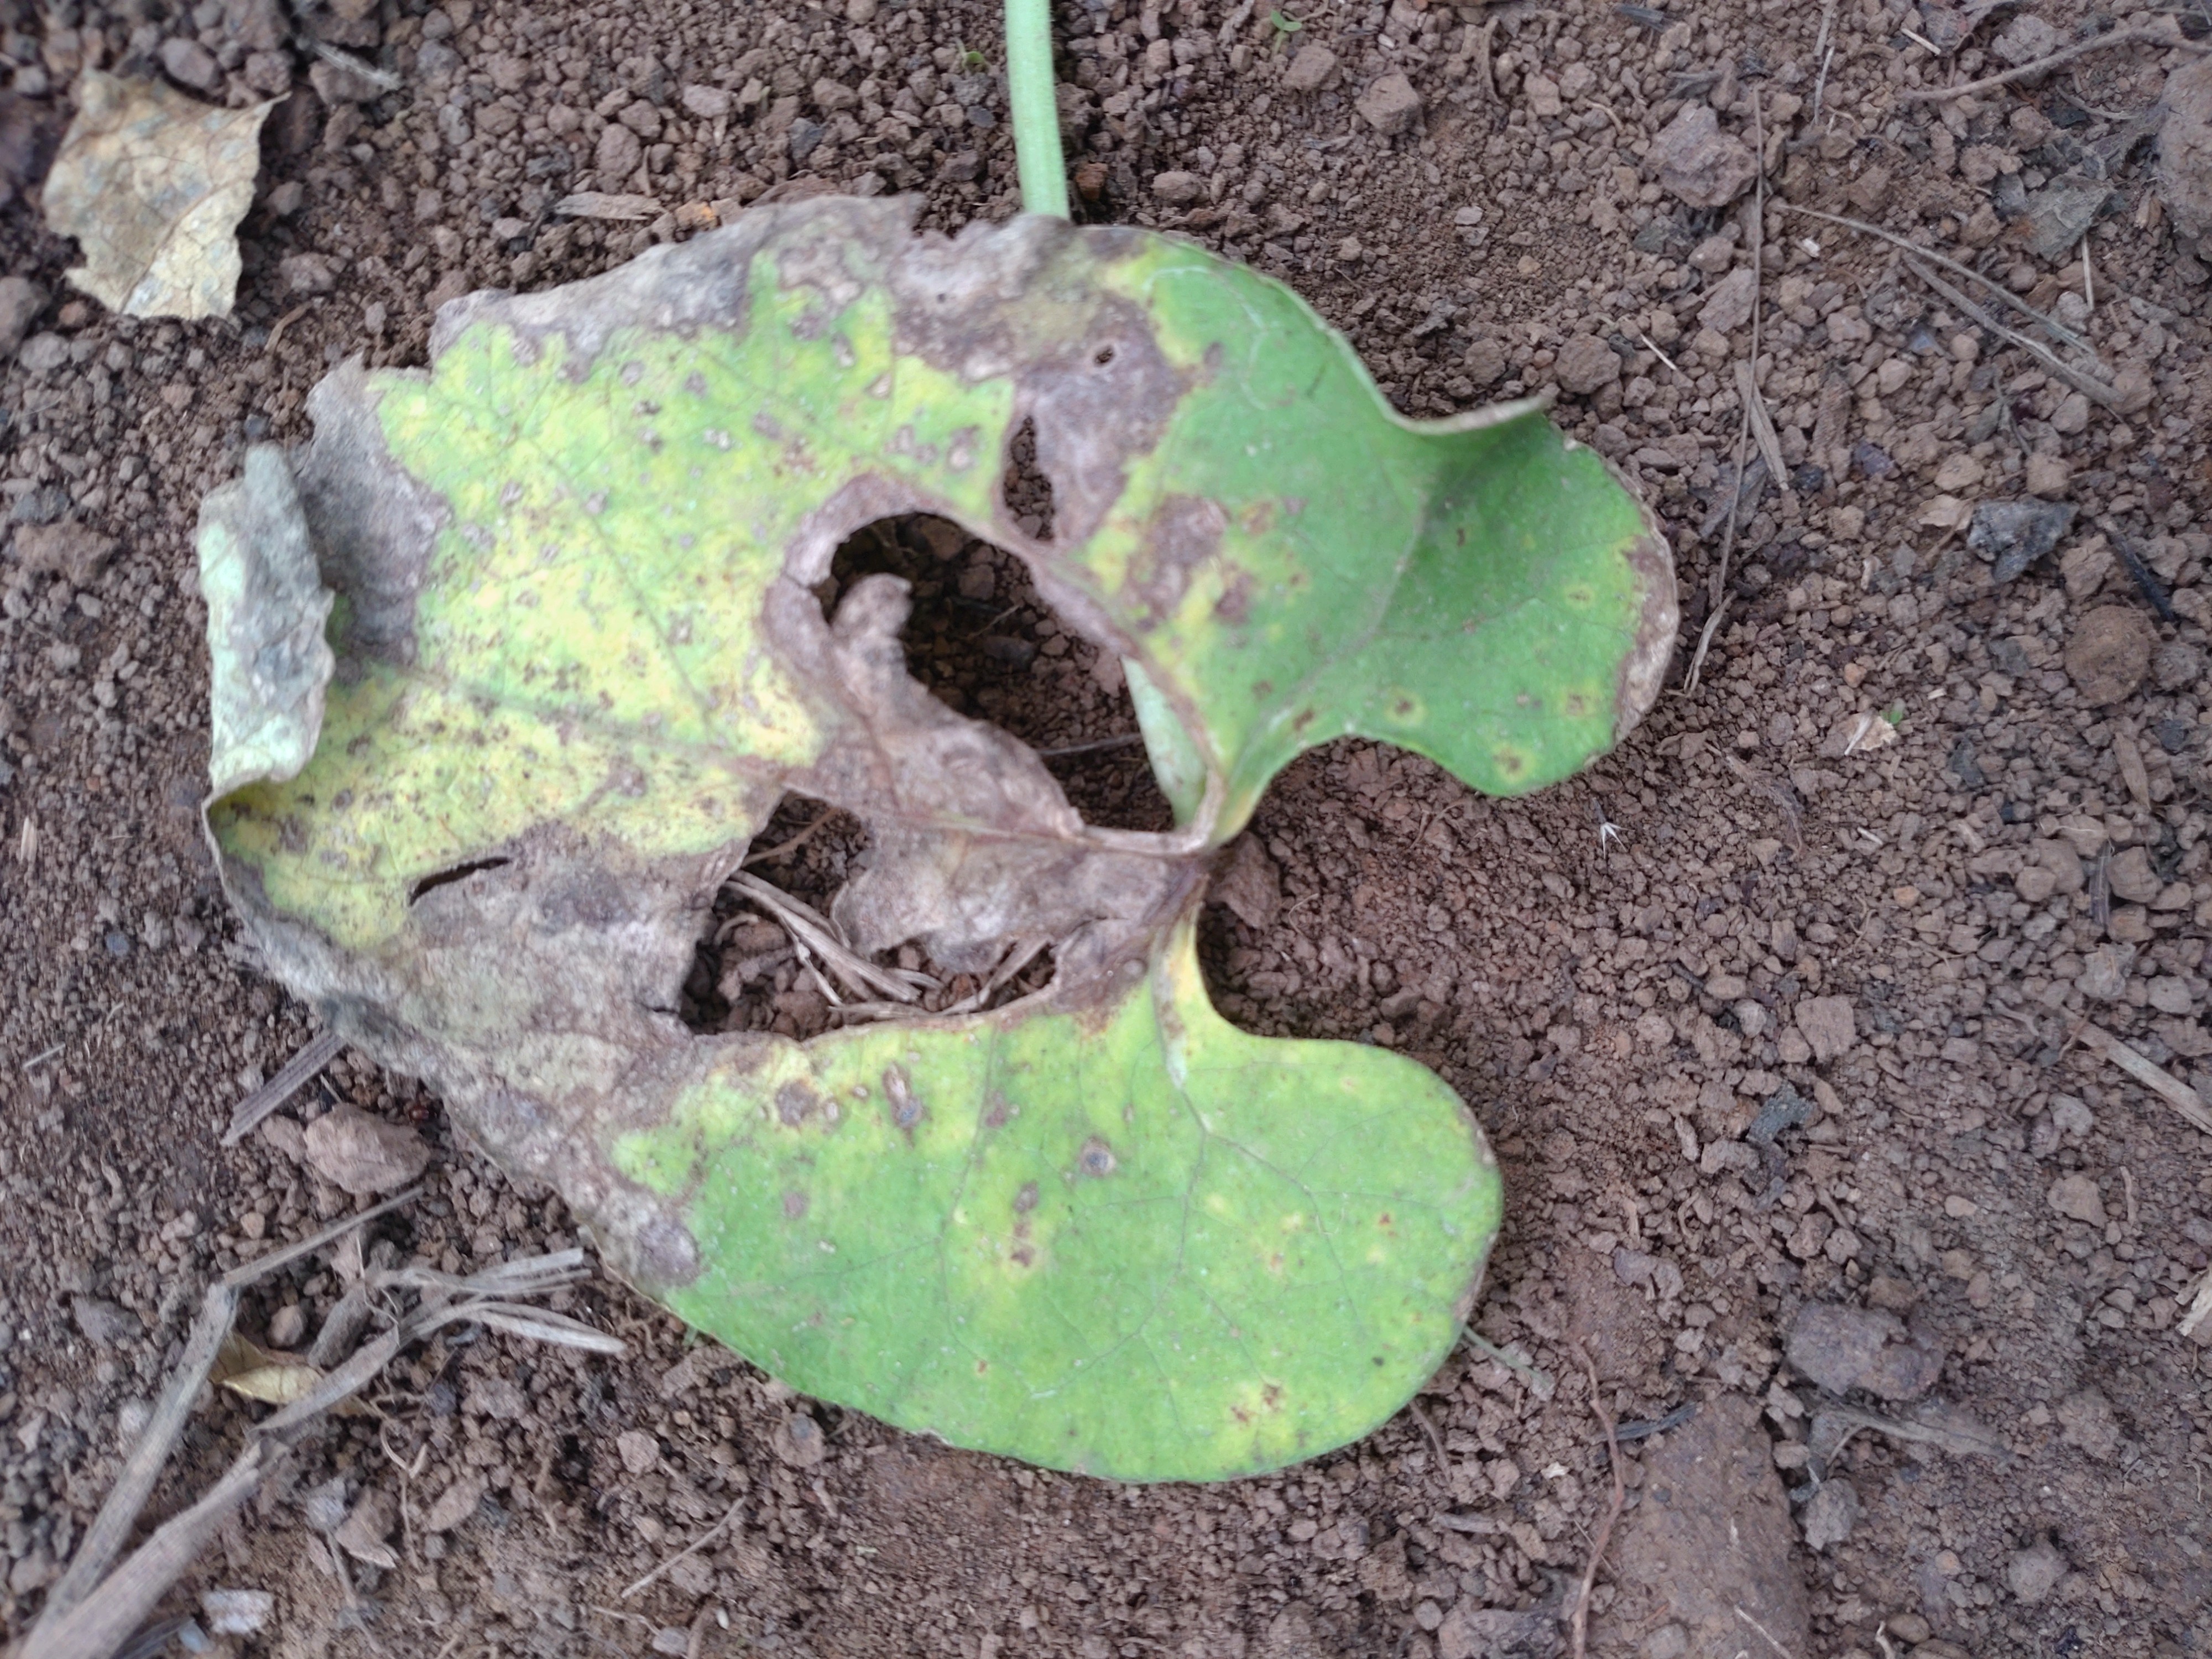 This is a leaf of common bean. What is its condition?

anthracnose
